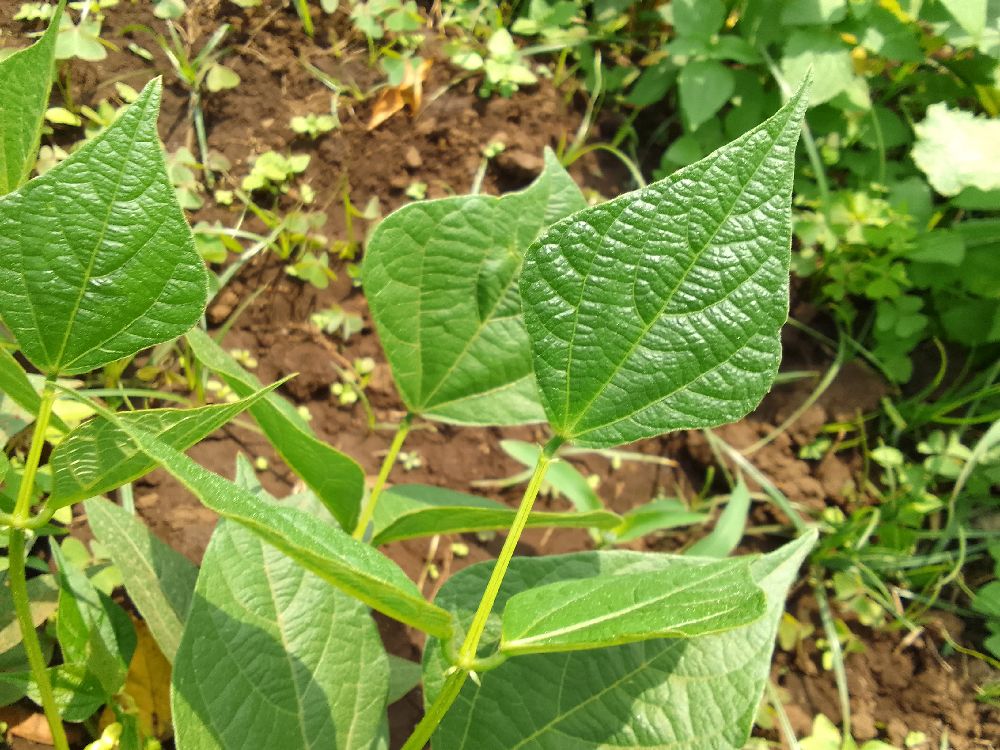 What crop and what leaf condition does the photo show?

common bean, healthy
